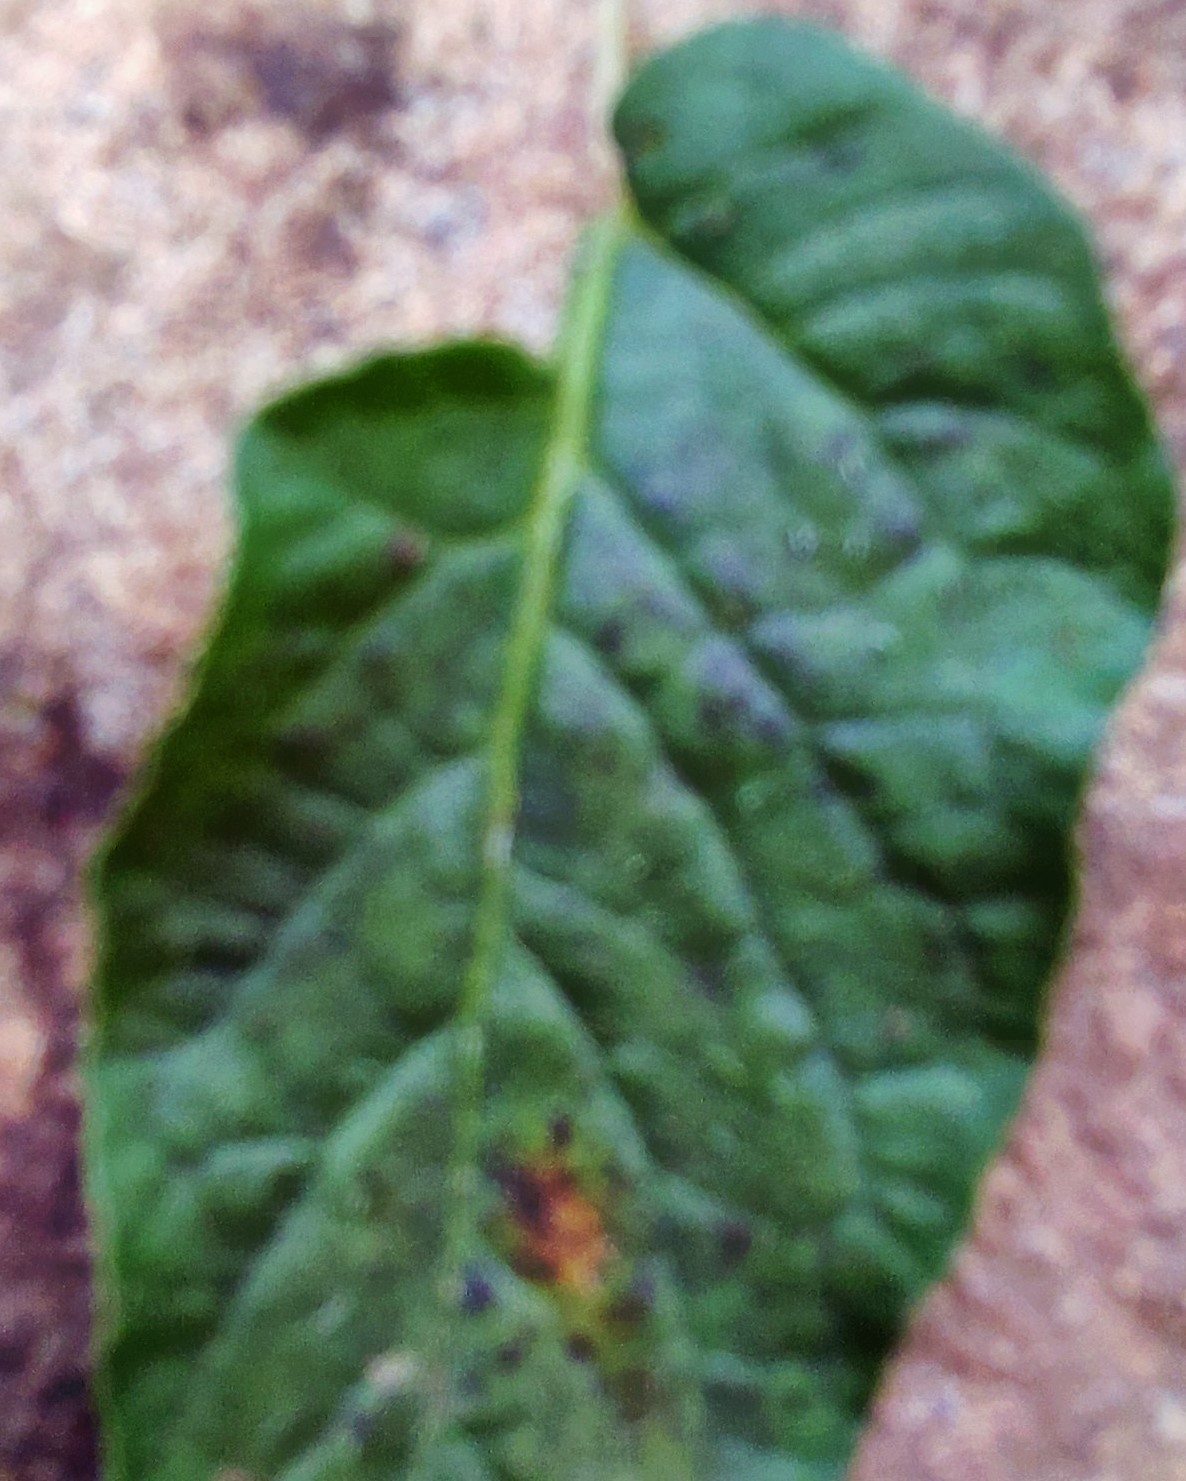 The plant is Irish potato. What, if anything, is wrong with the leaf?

late blight
